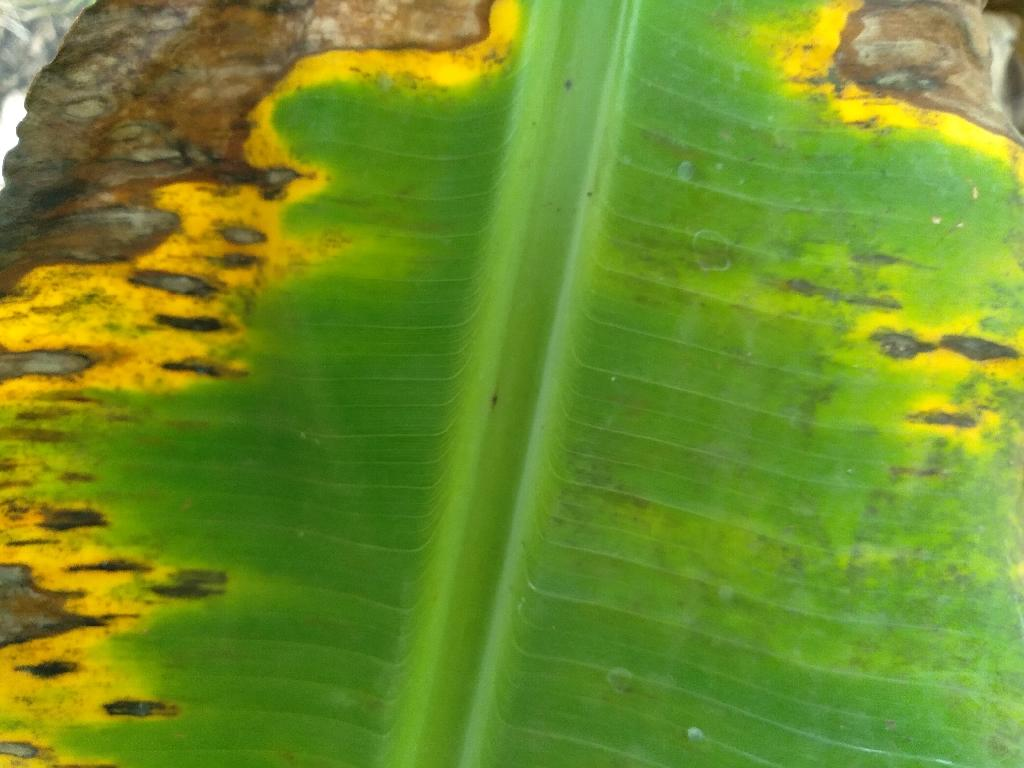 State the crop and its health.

banana, black sigatoka
